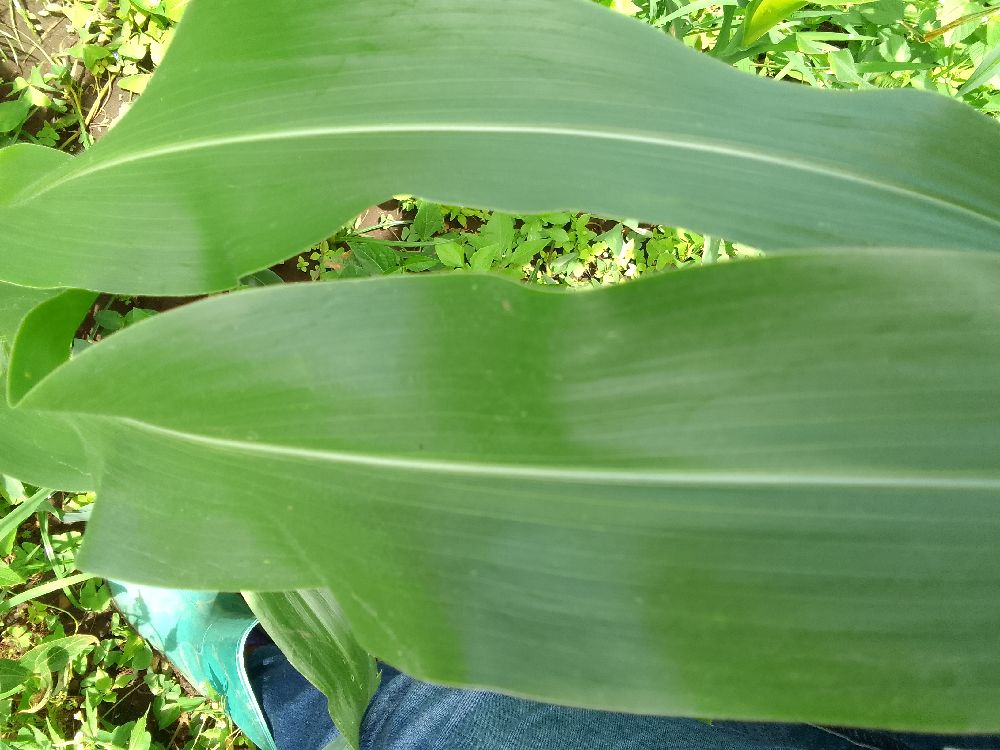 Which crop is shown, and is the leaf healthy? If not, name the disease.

maize, healthy
